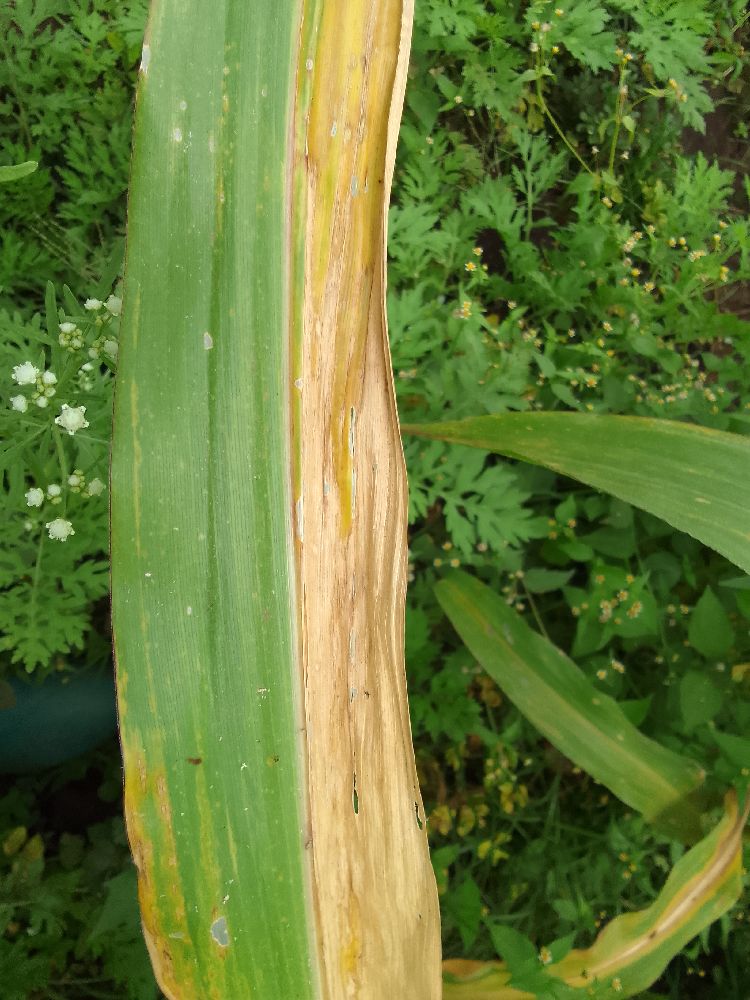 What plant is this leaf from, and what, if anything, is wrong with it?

maize, maize lethal necrosis
